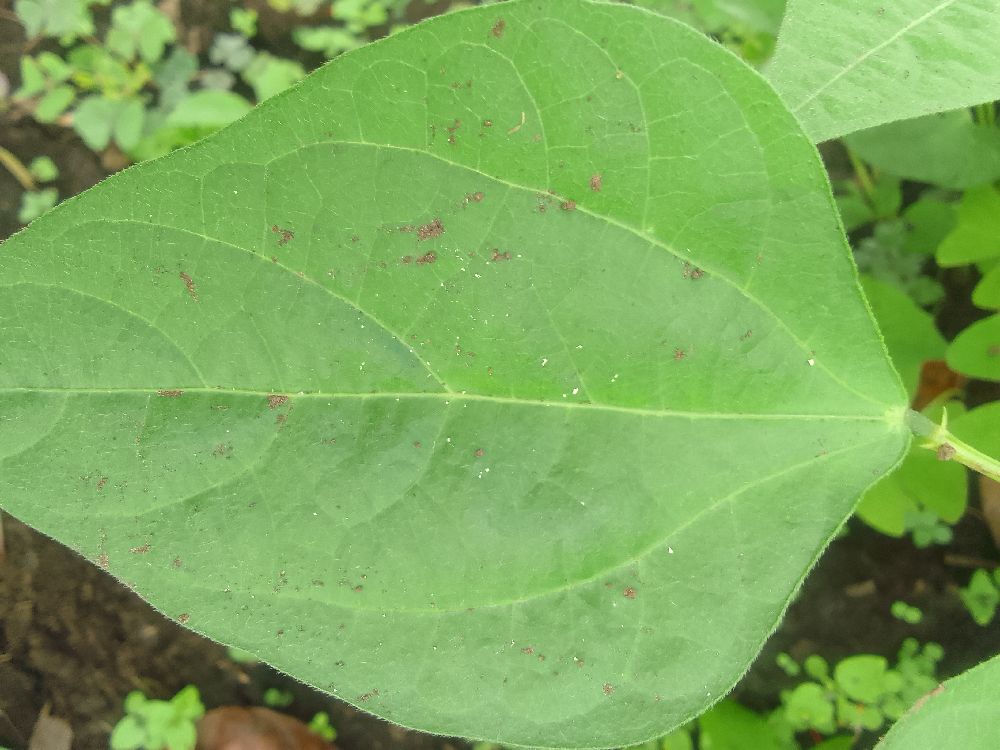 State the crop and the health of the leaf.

common bean, healthy
